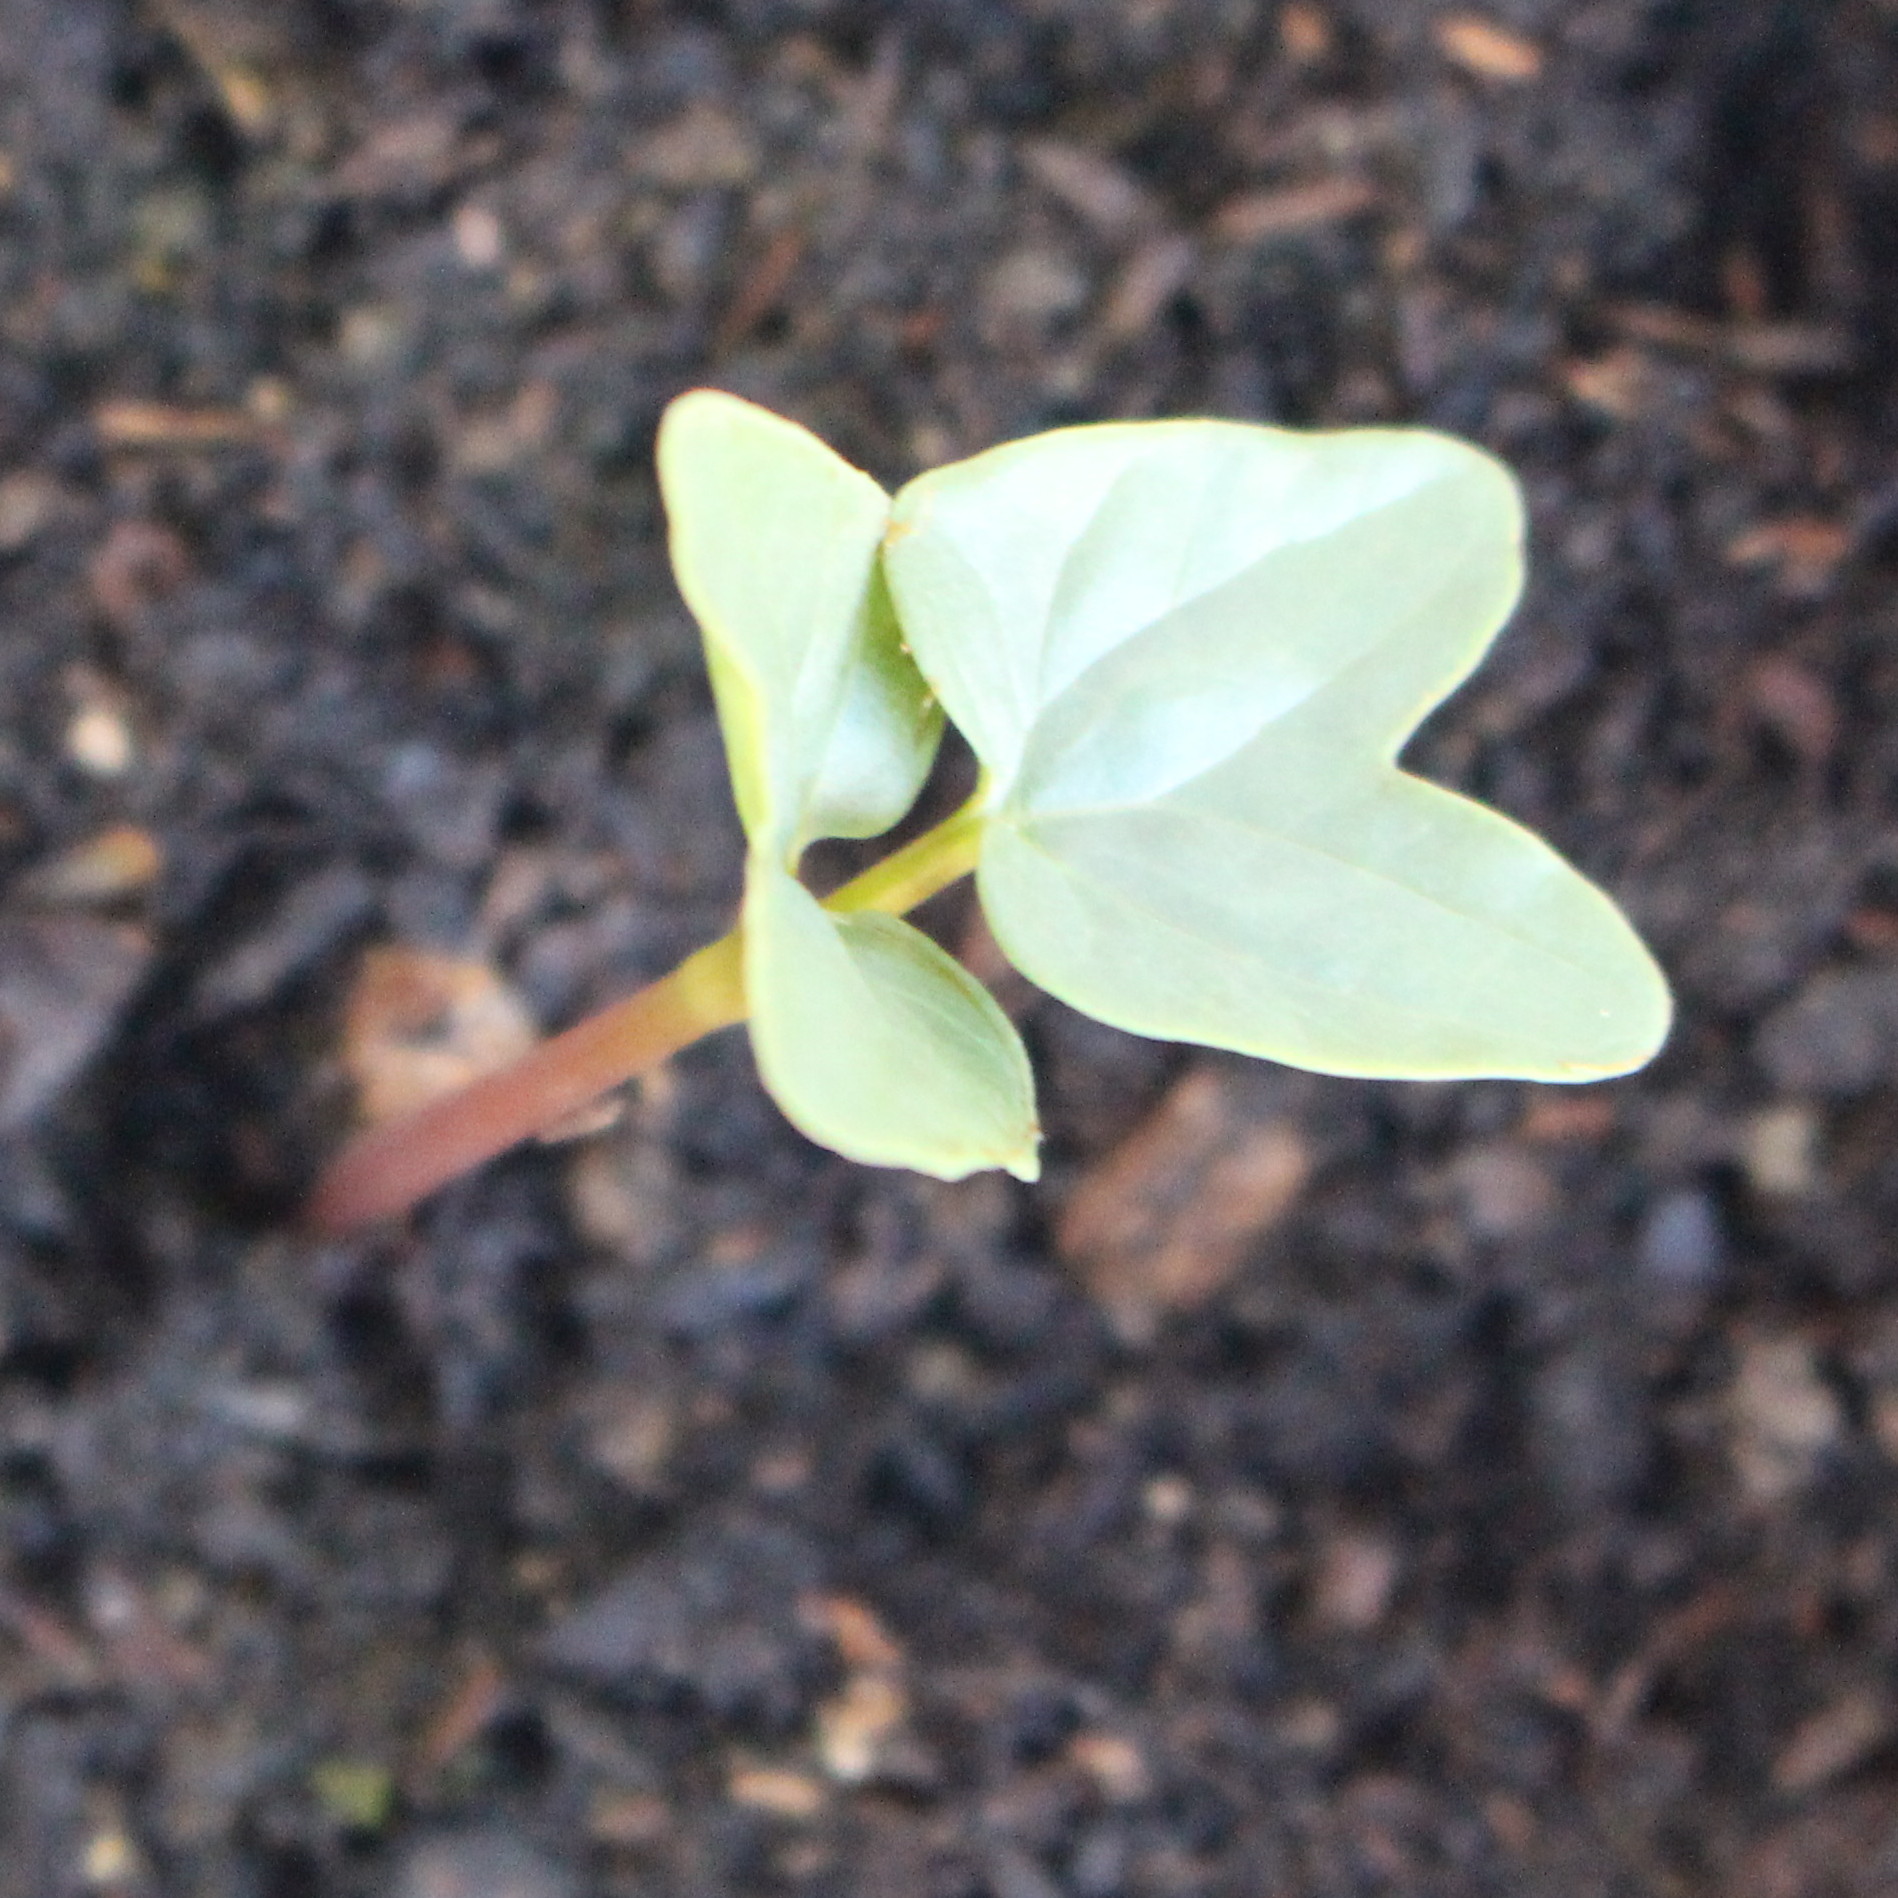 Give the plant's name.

Convolvulus arvensis
